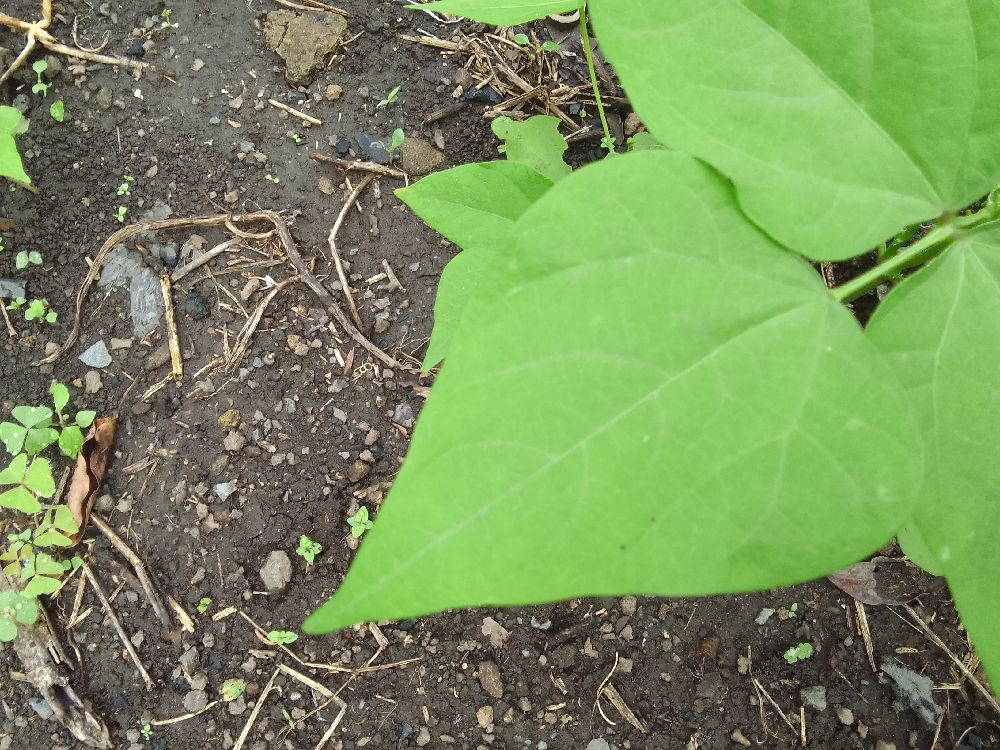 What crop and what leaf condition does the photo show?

common bean, healthy
